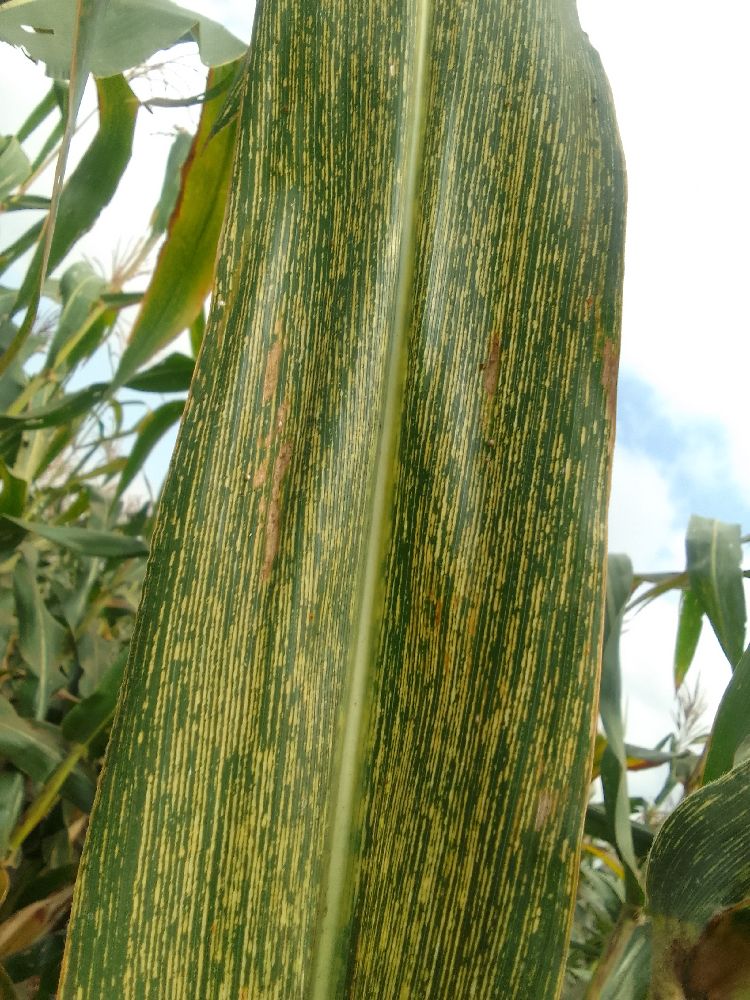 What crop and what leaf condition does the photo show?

maize, maize streak virus
